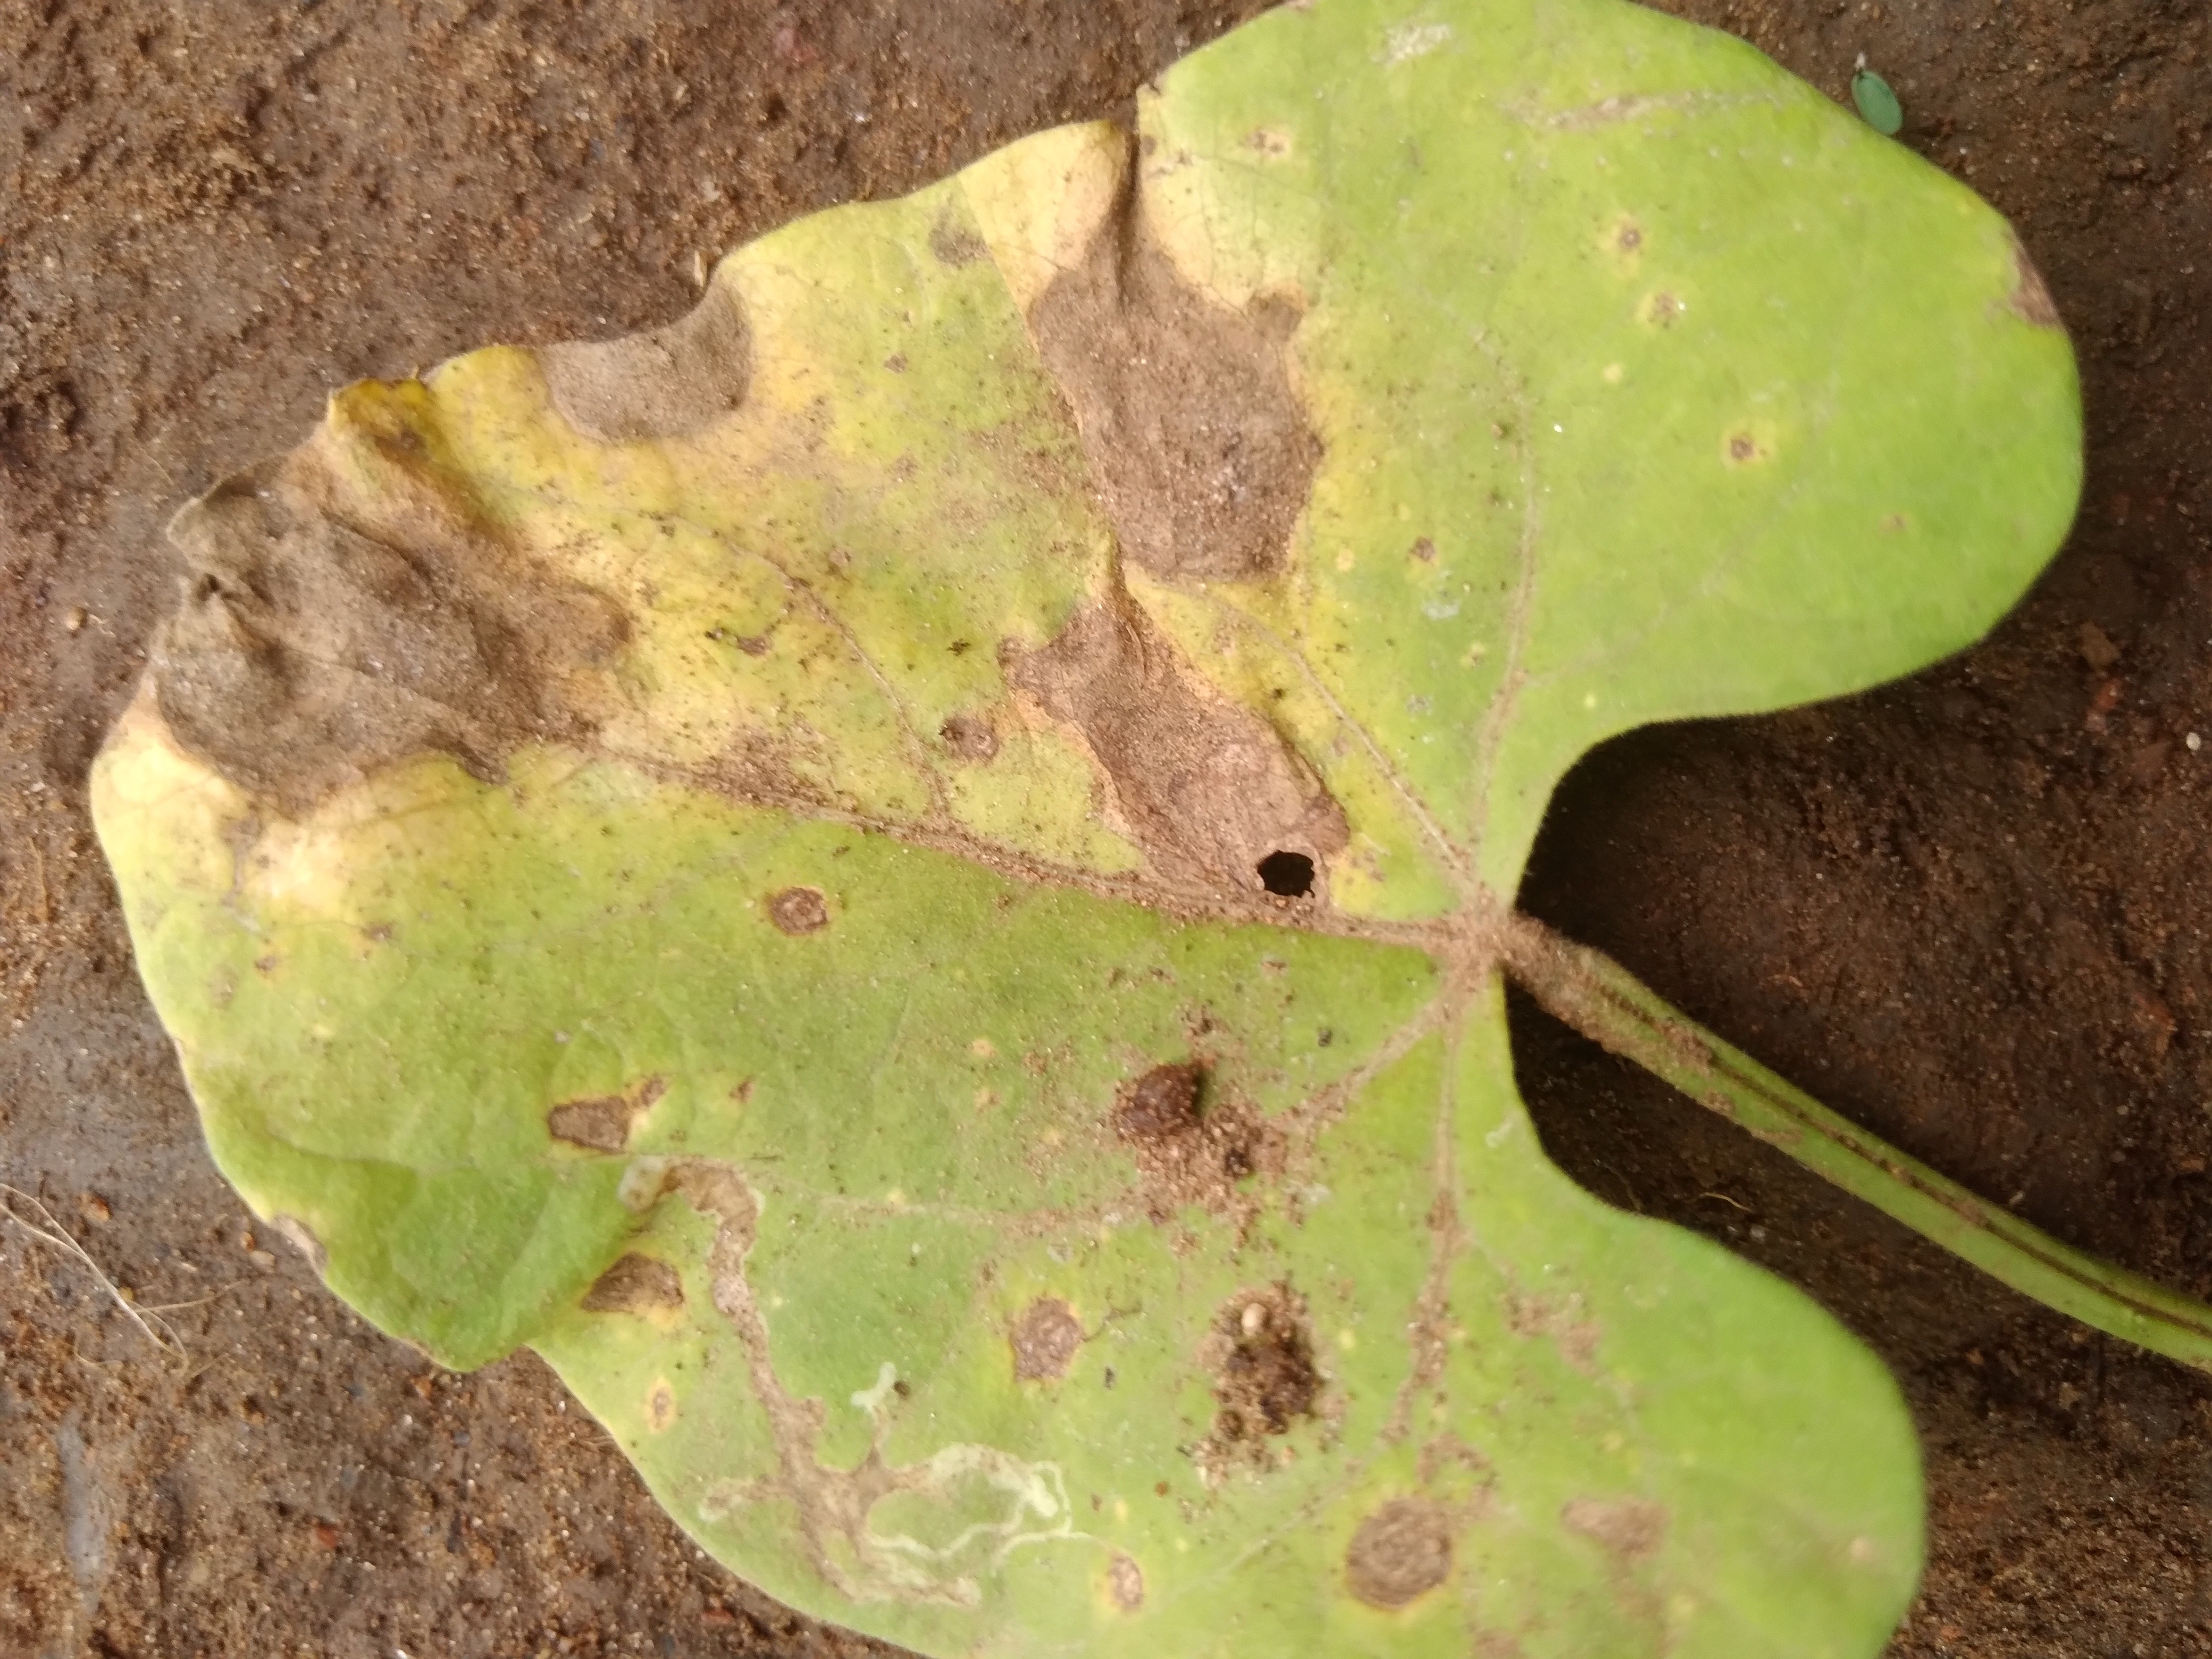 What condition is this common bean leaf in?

rust
